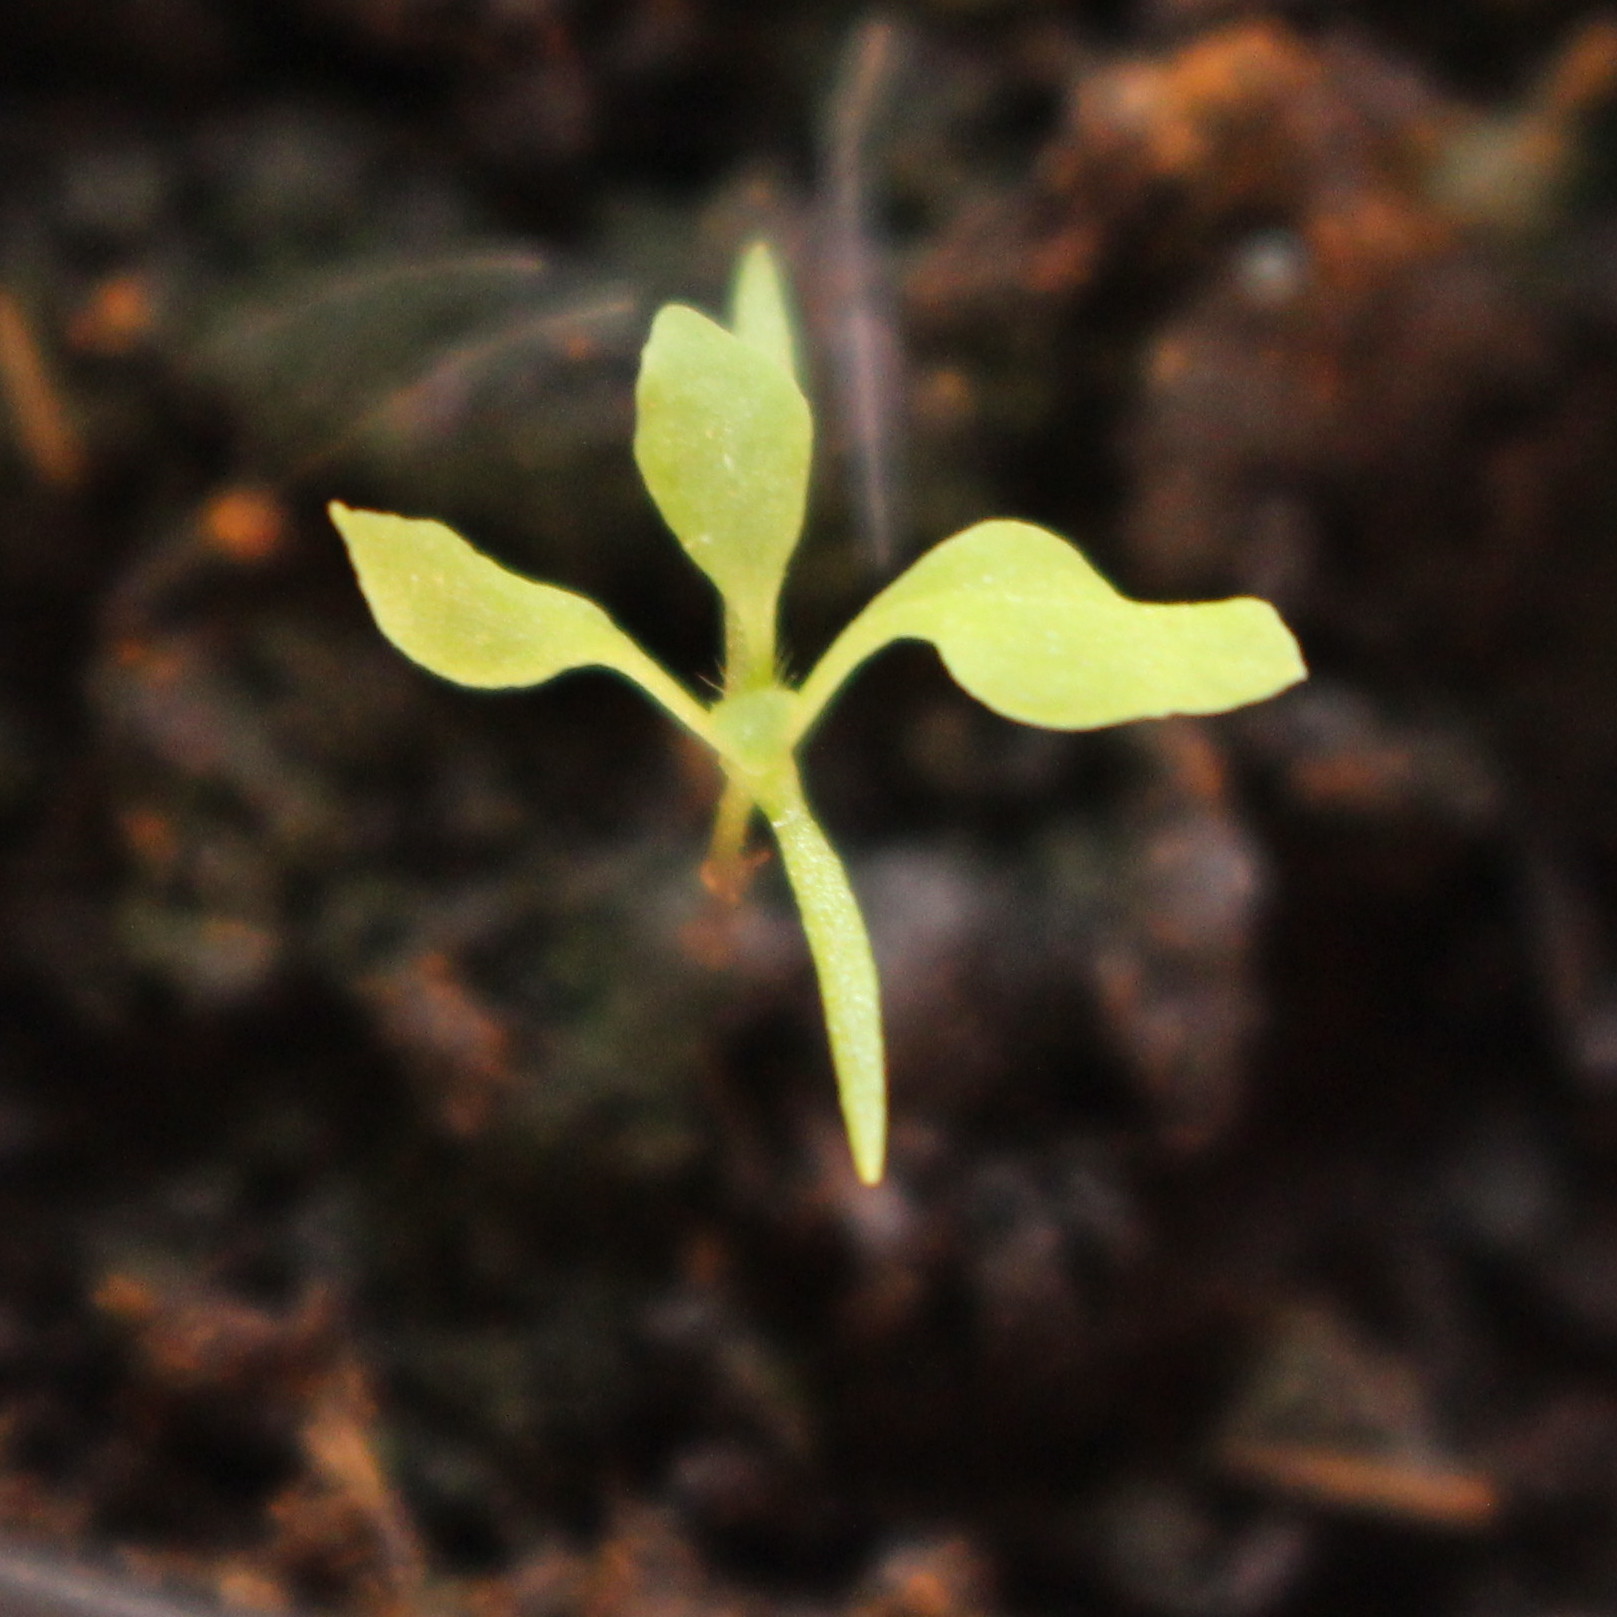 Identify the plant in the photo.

Papaver rhoeas
